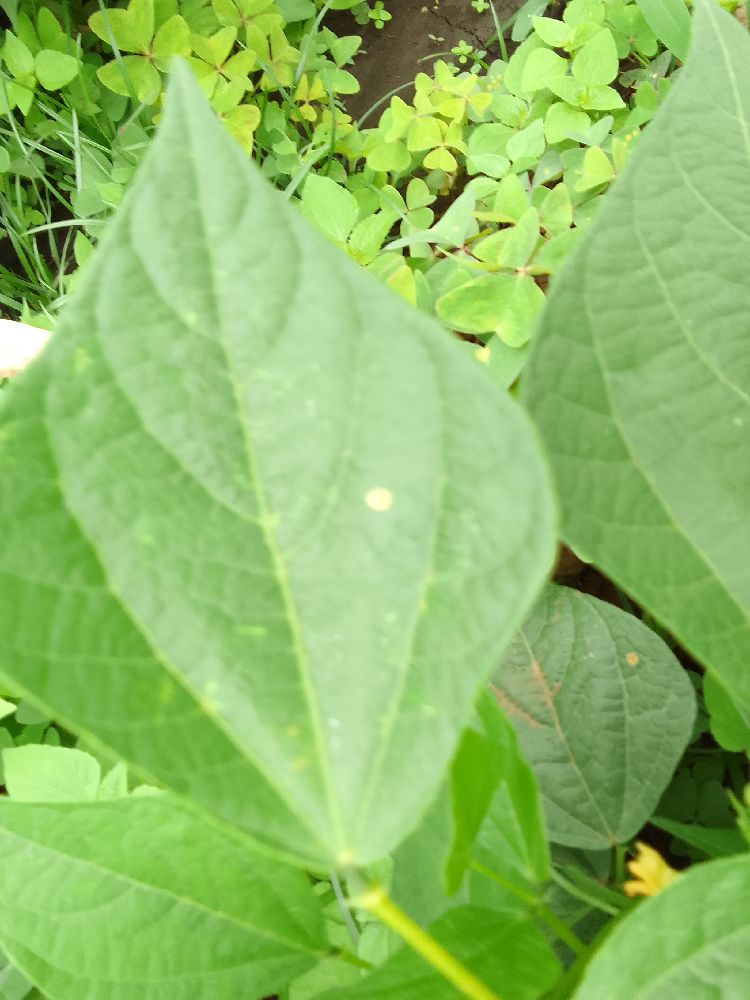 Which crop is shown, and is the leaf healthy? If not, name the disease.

common bean, healthy
